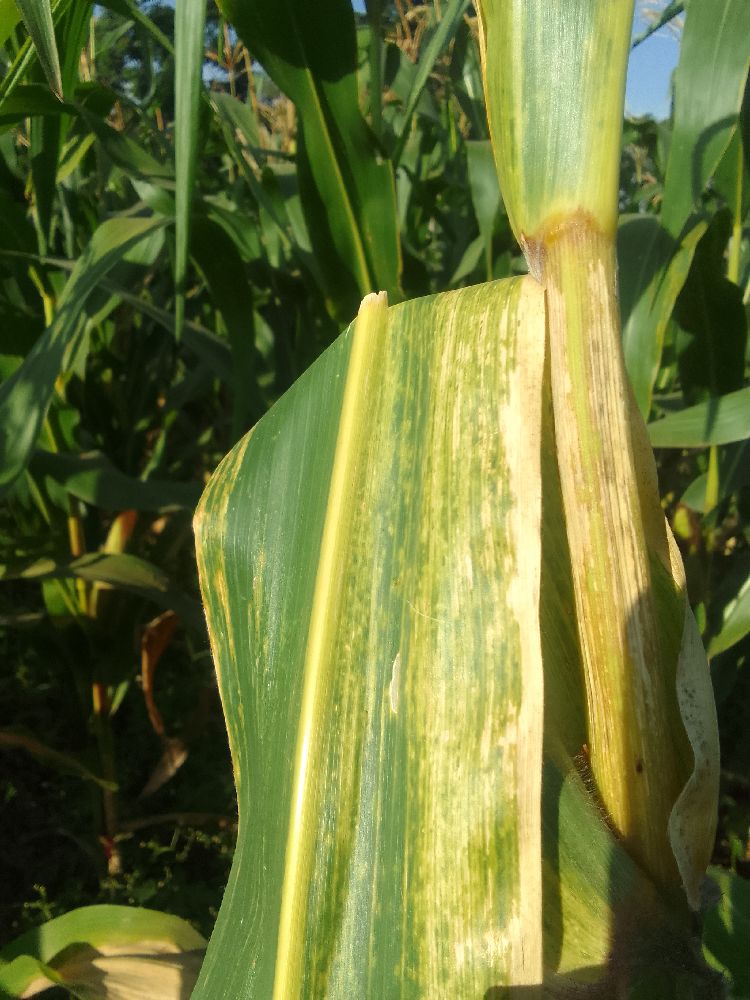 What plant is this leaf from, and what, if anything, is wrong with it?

maize, maize lethal necrosis
